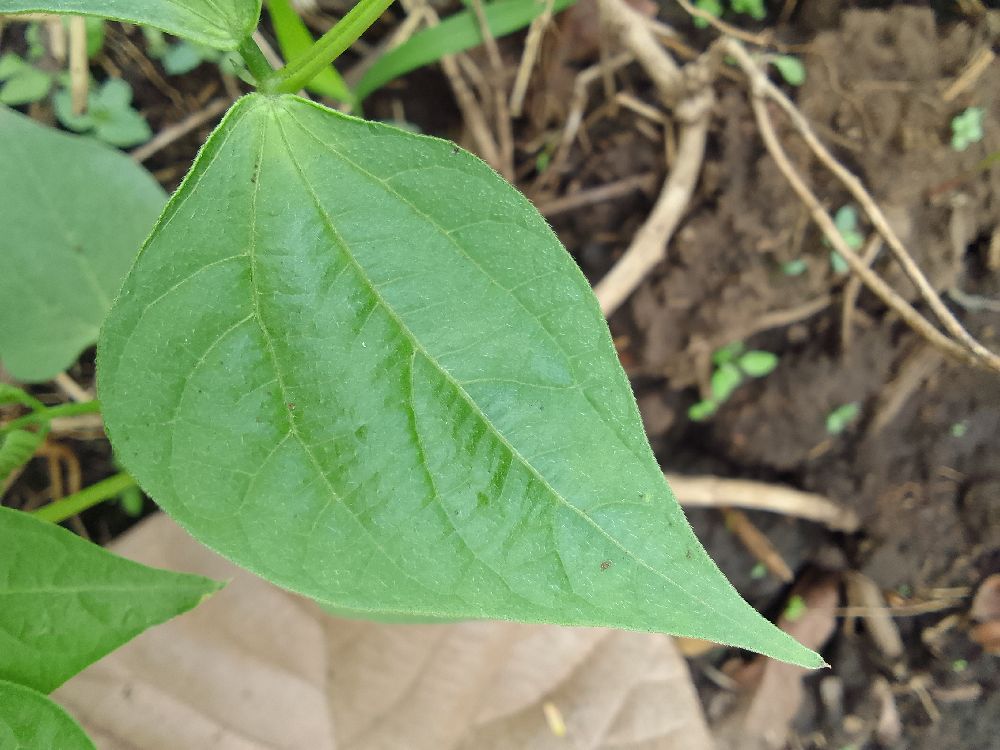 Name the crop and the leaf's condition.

common bean, healthy
